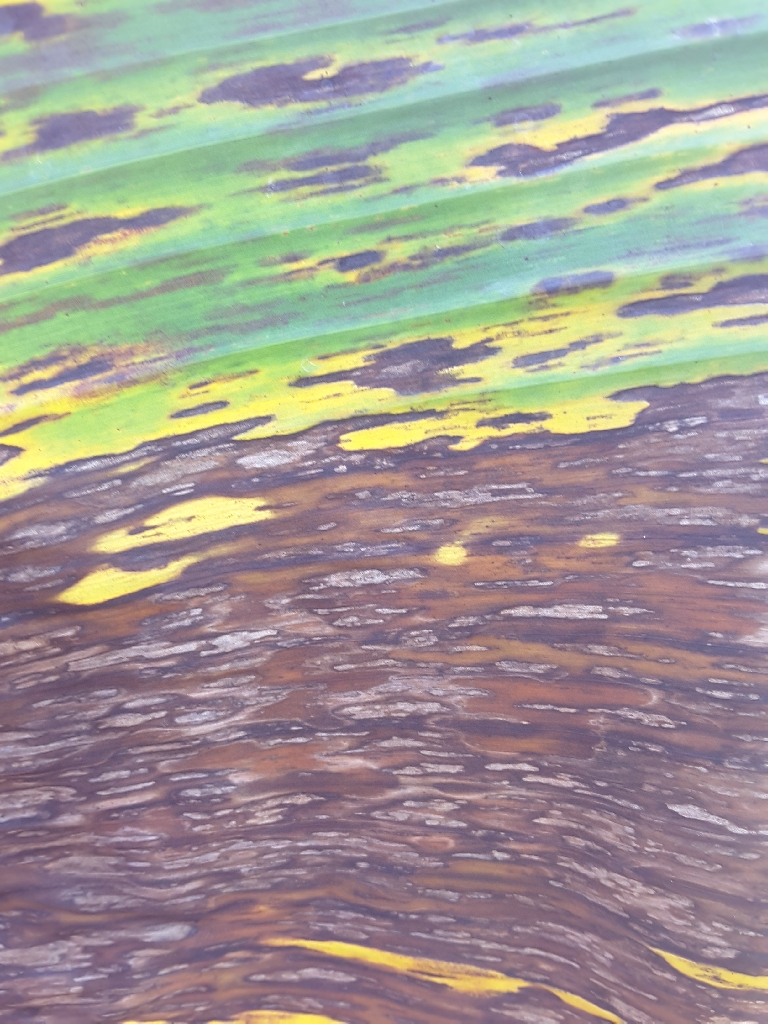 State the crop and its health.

banana, black sigatoka
